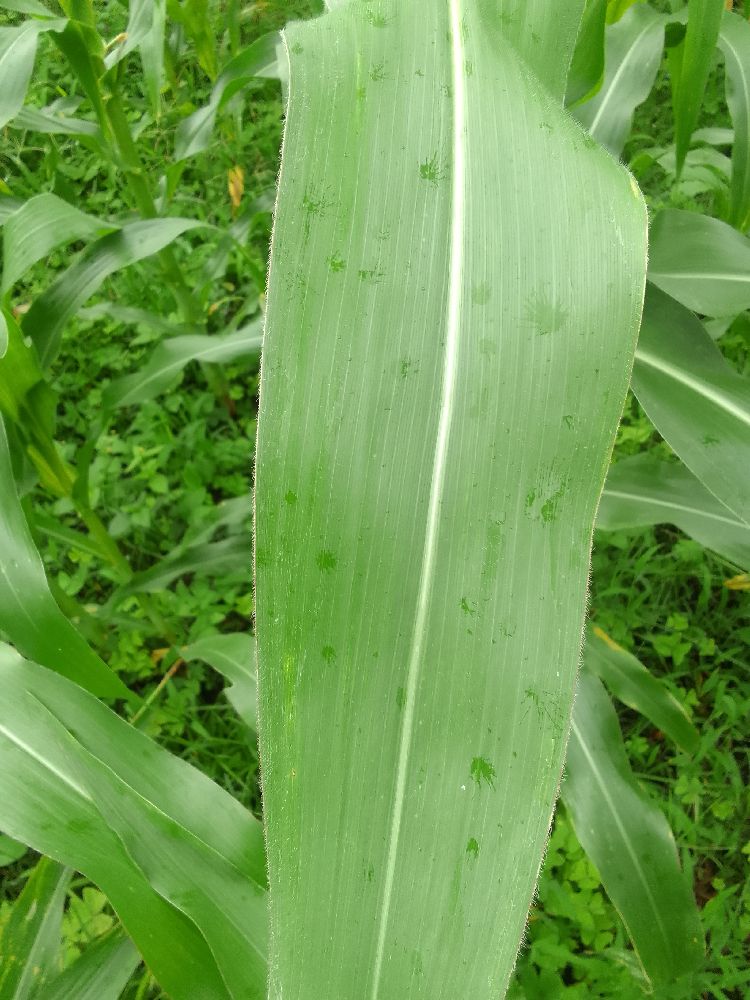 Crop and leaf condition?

maize, healthy
